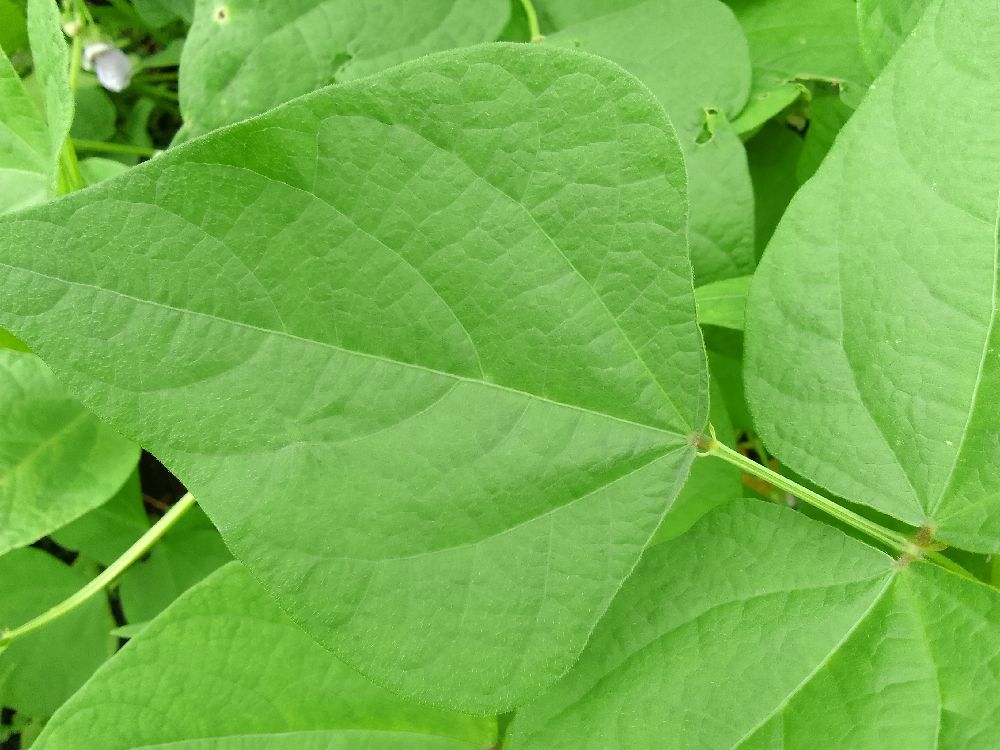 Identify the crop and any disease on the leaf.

common bean, healthy
